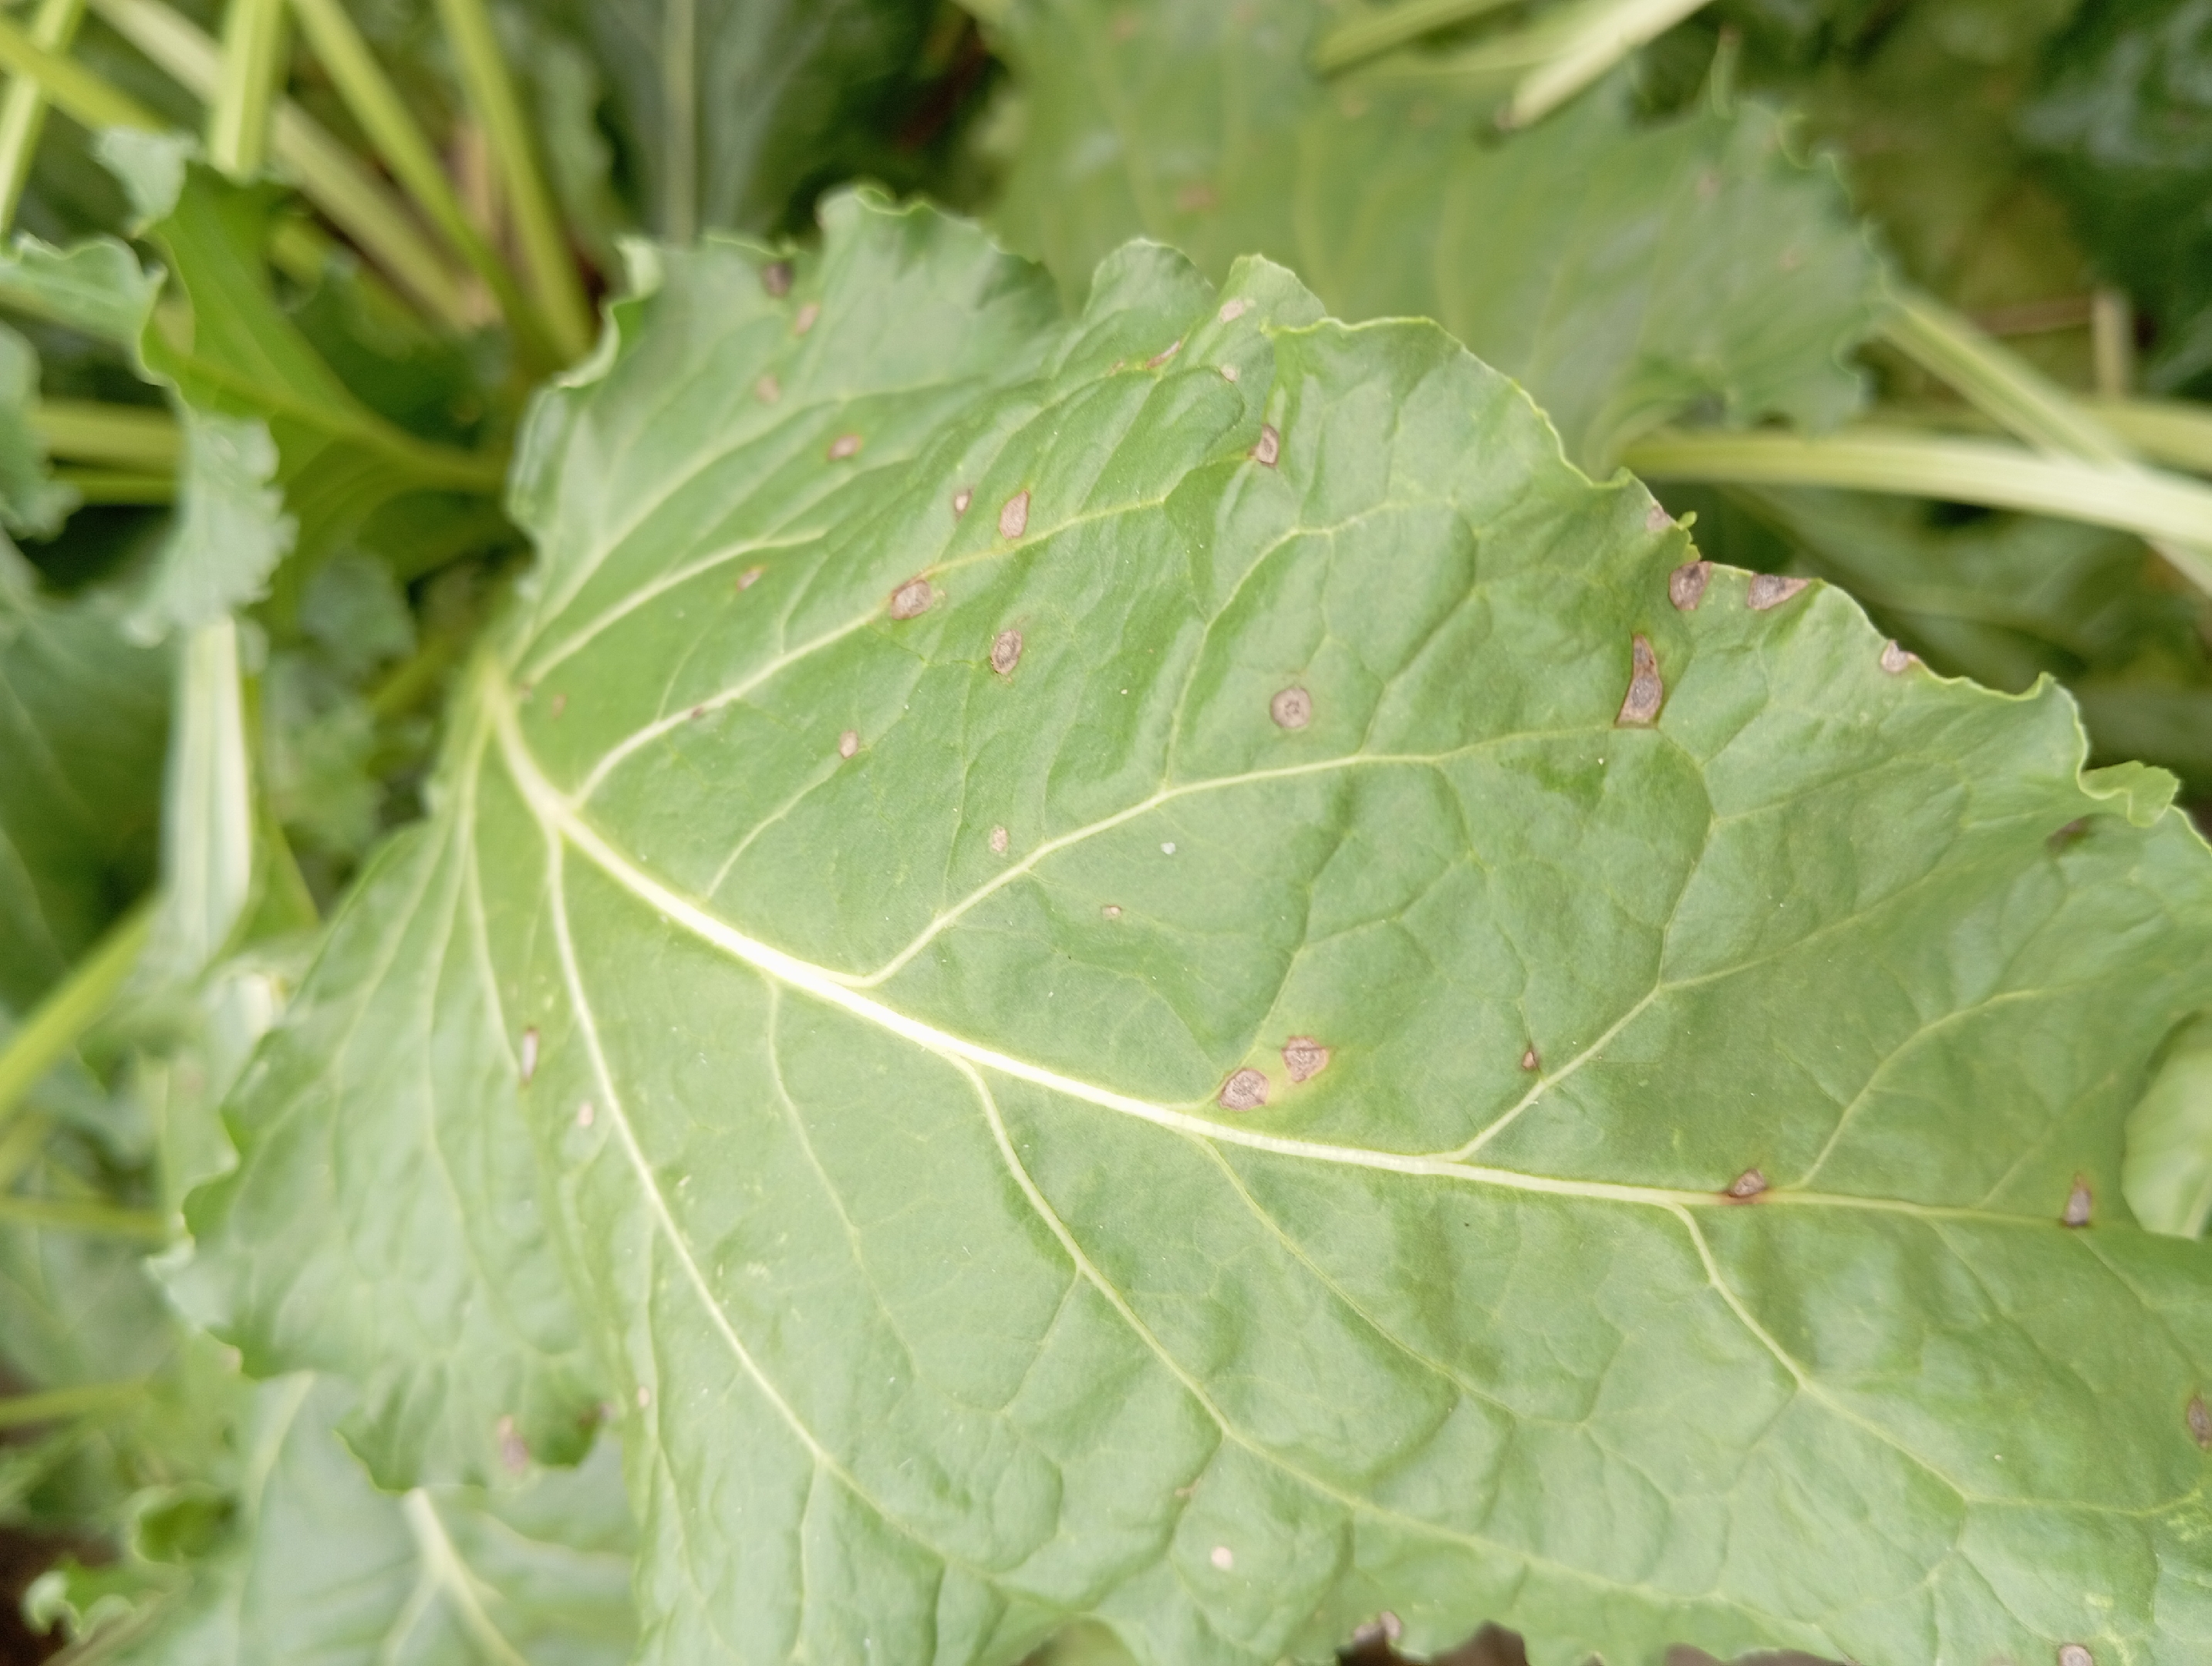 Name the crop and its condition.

beet, cercospora
